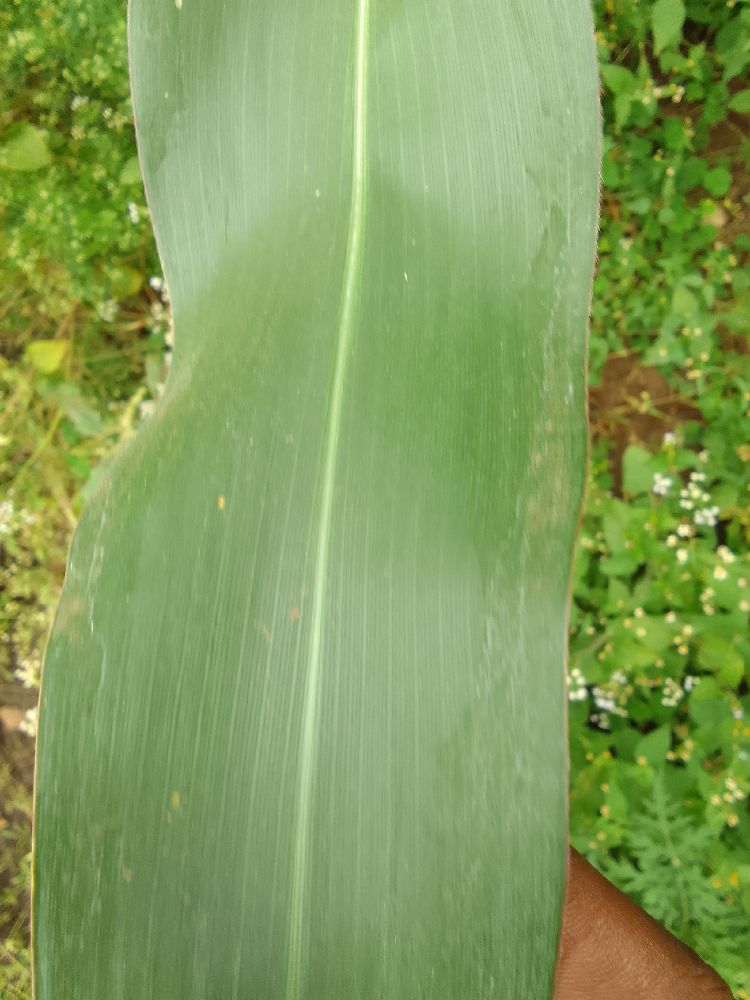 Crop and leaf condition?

maize, healthy
